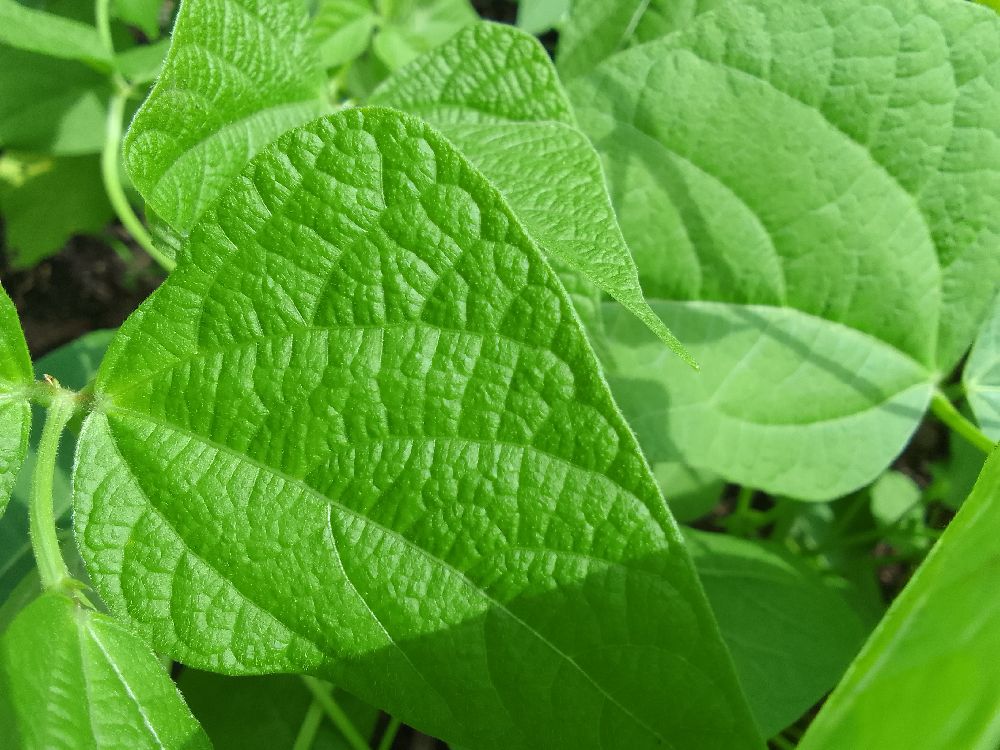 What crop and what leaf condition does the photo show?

common bean, healthy
